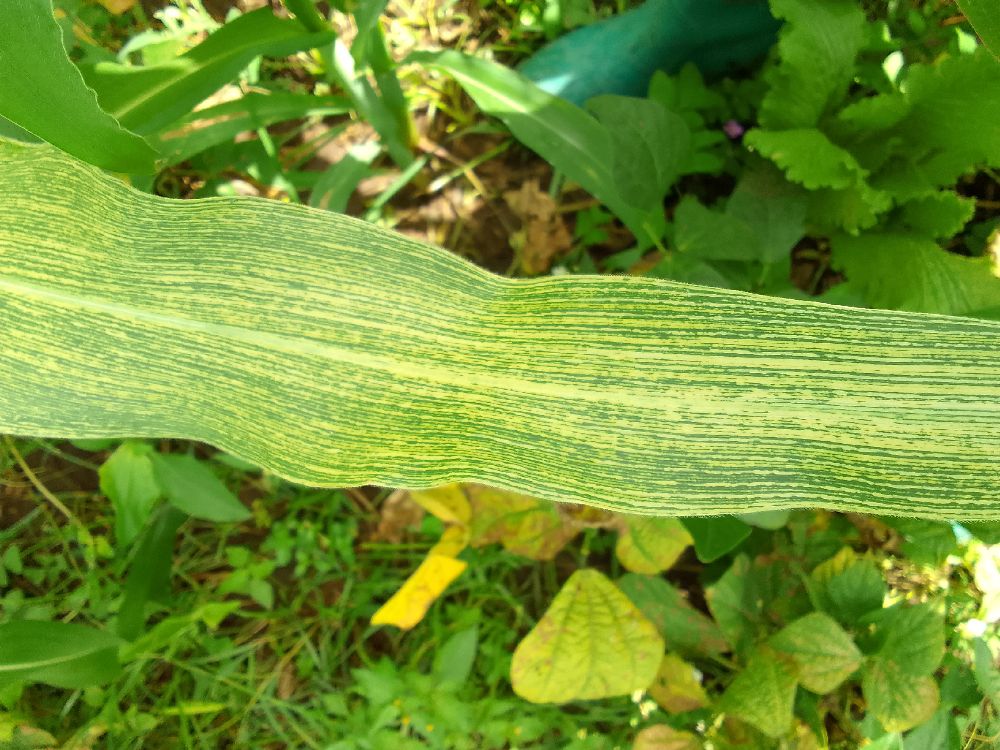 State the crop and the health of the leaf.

maize, maize streak virus
